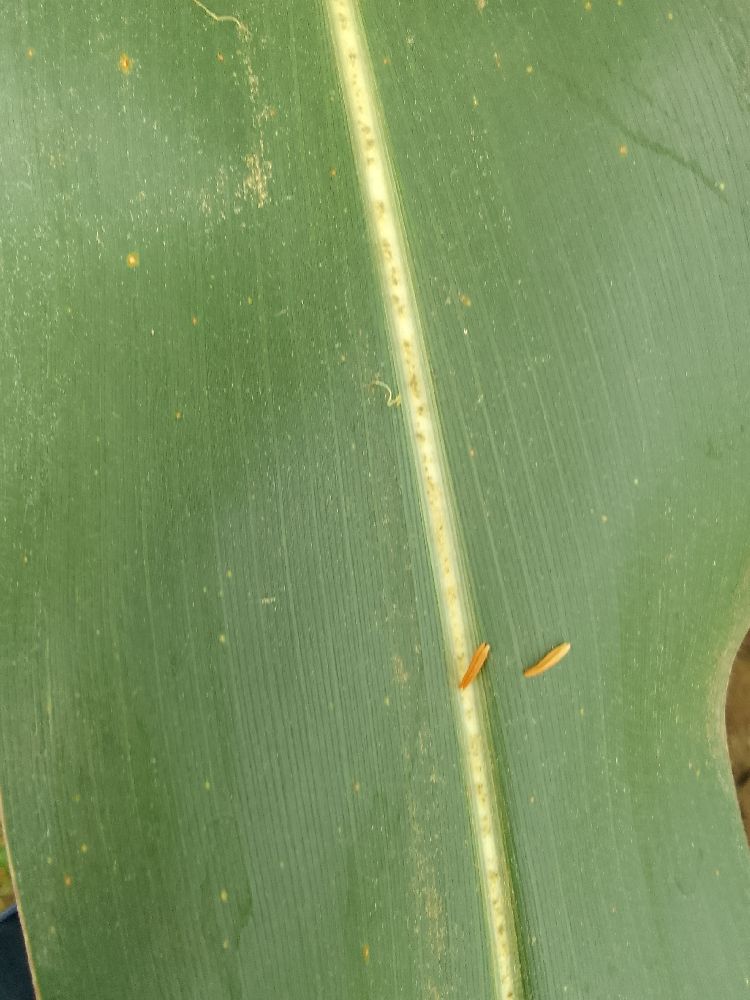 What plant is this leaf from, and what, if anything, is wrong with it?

maize, healthy
